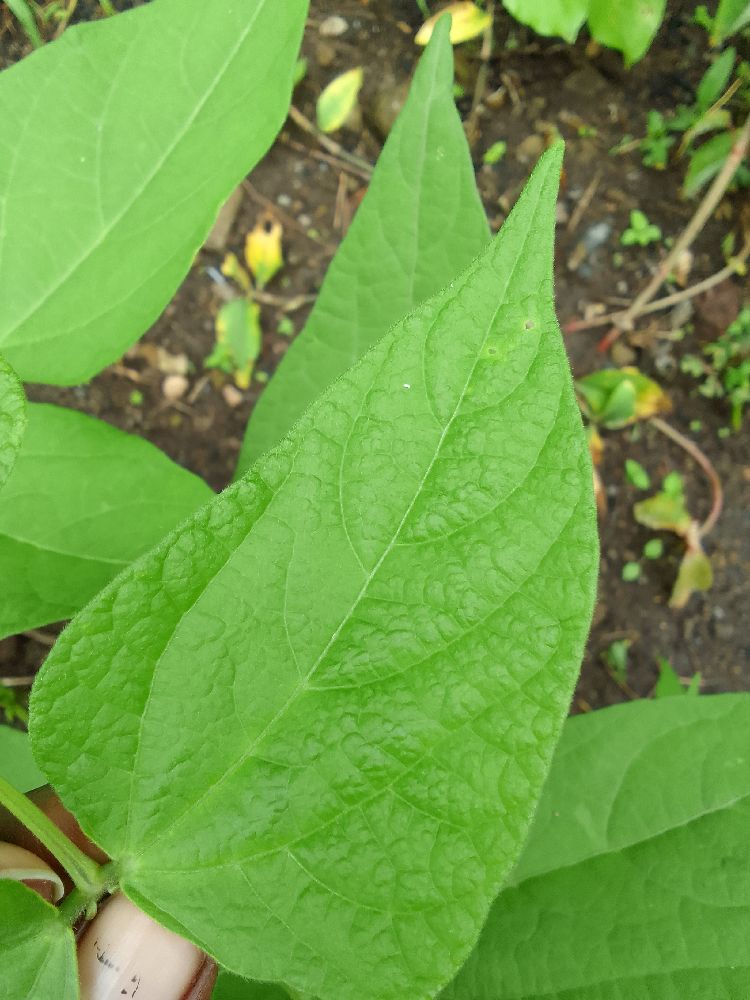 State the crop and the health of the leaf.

common bean, healthy
